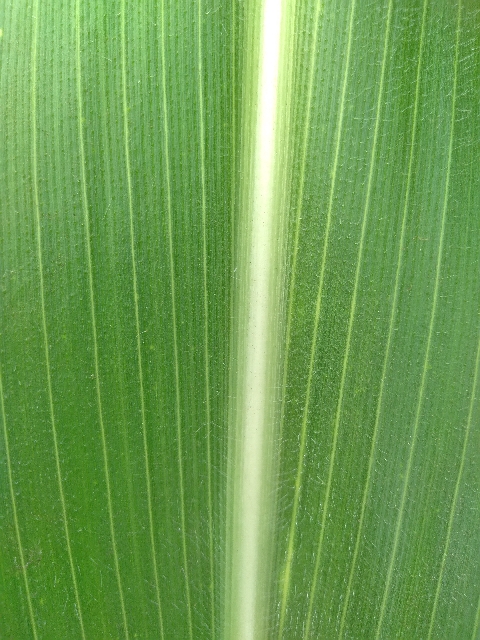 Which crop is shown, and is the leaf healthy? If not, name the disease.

maize, healthy
